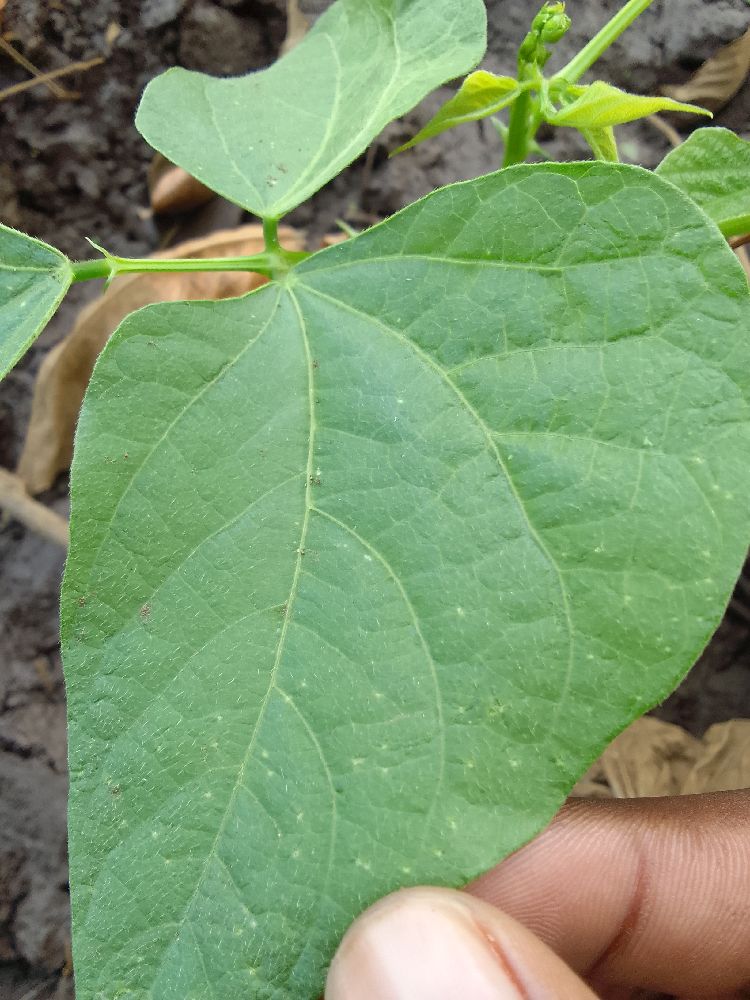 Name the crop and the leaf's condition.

common bean, healthy
